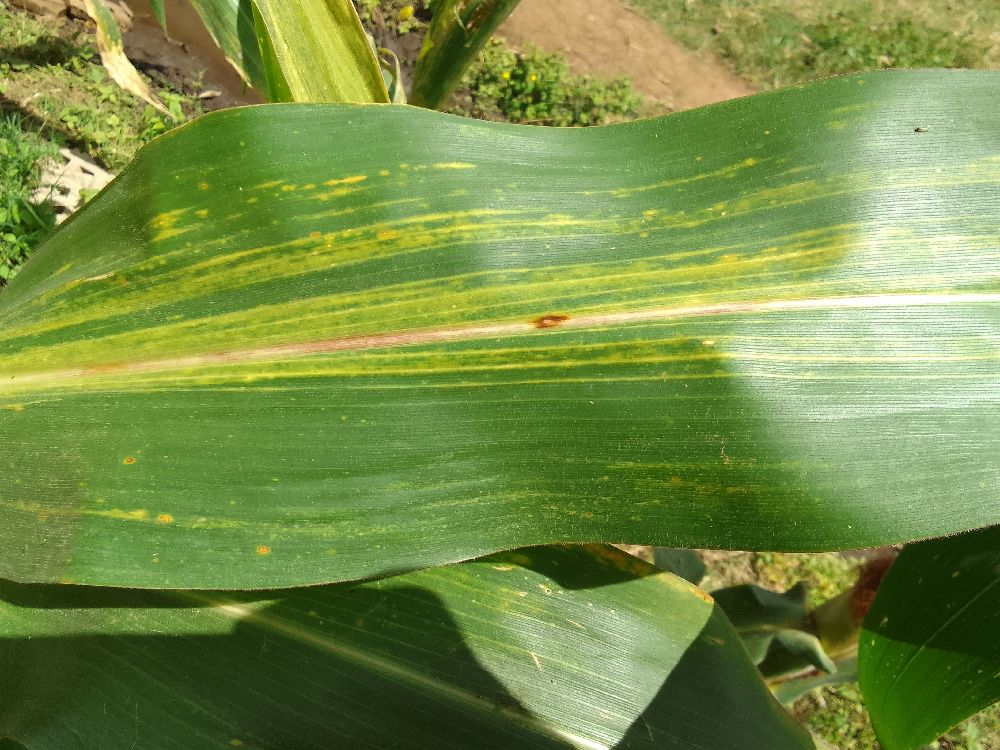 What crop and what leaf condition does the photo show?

maize, maize lethal necrosis
